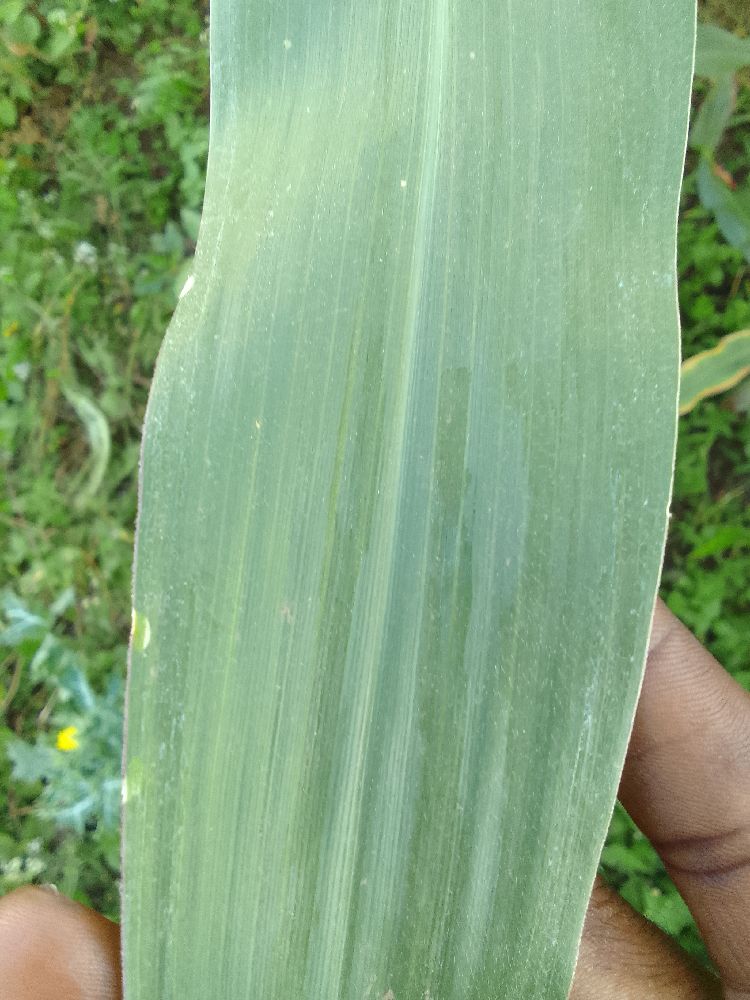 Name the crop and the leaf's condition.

maize, healthy
